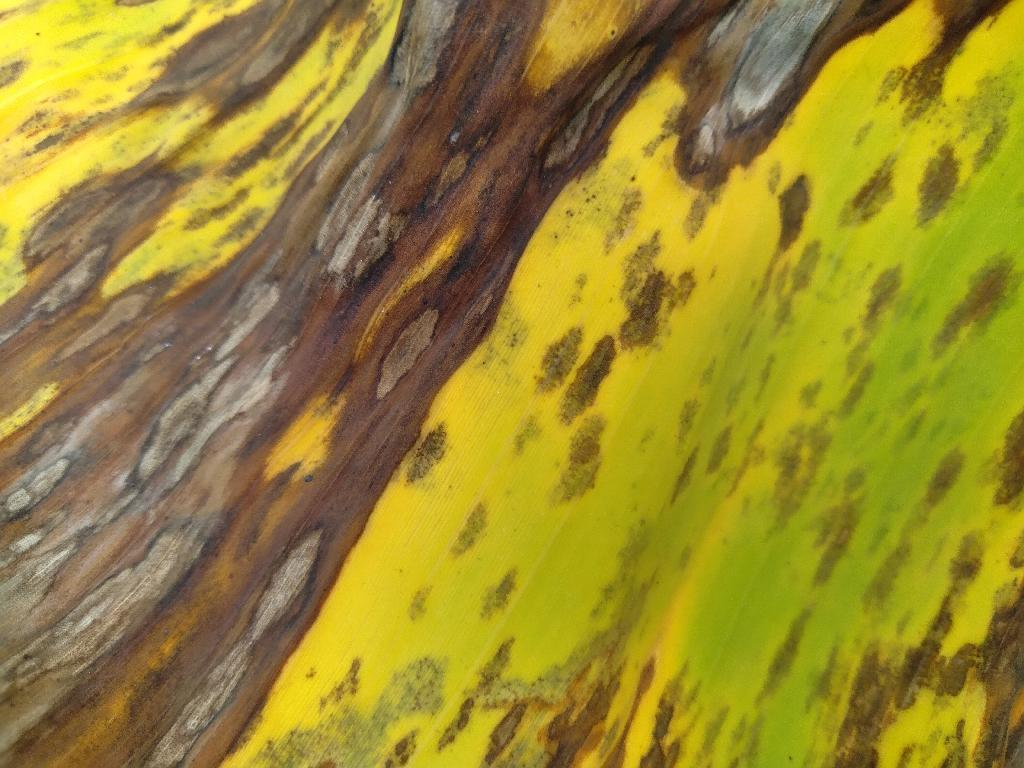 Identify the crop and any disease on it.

banana, black sigatoka
